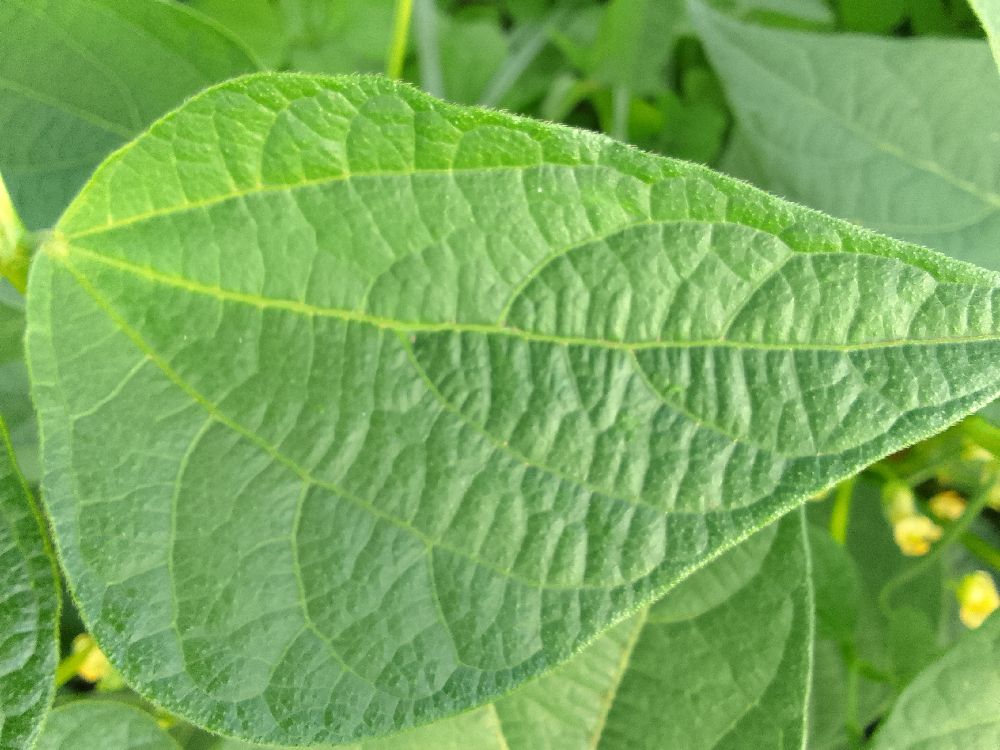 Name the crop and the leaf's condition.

common bean, healthy
